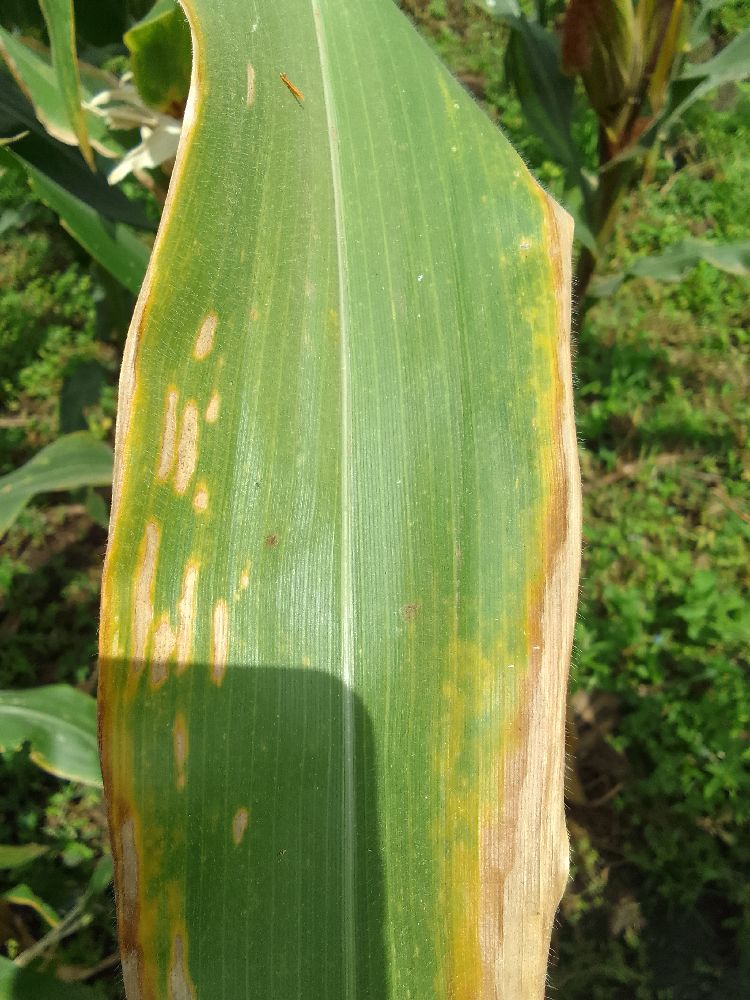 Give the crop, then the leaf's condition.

maize, maize lethal necrosis
